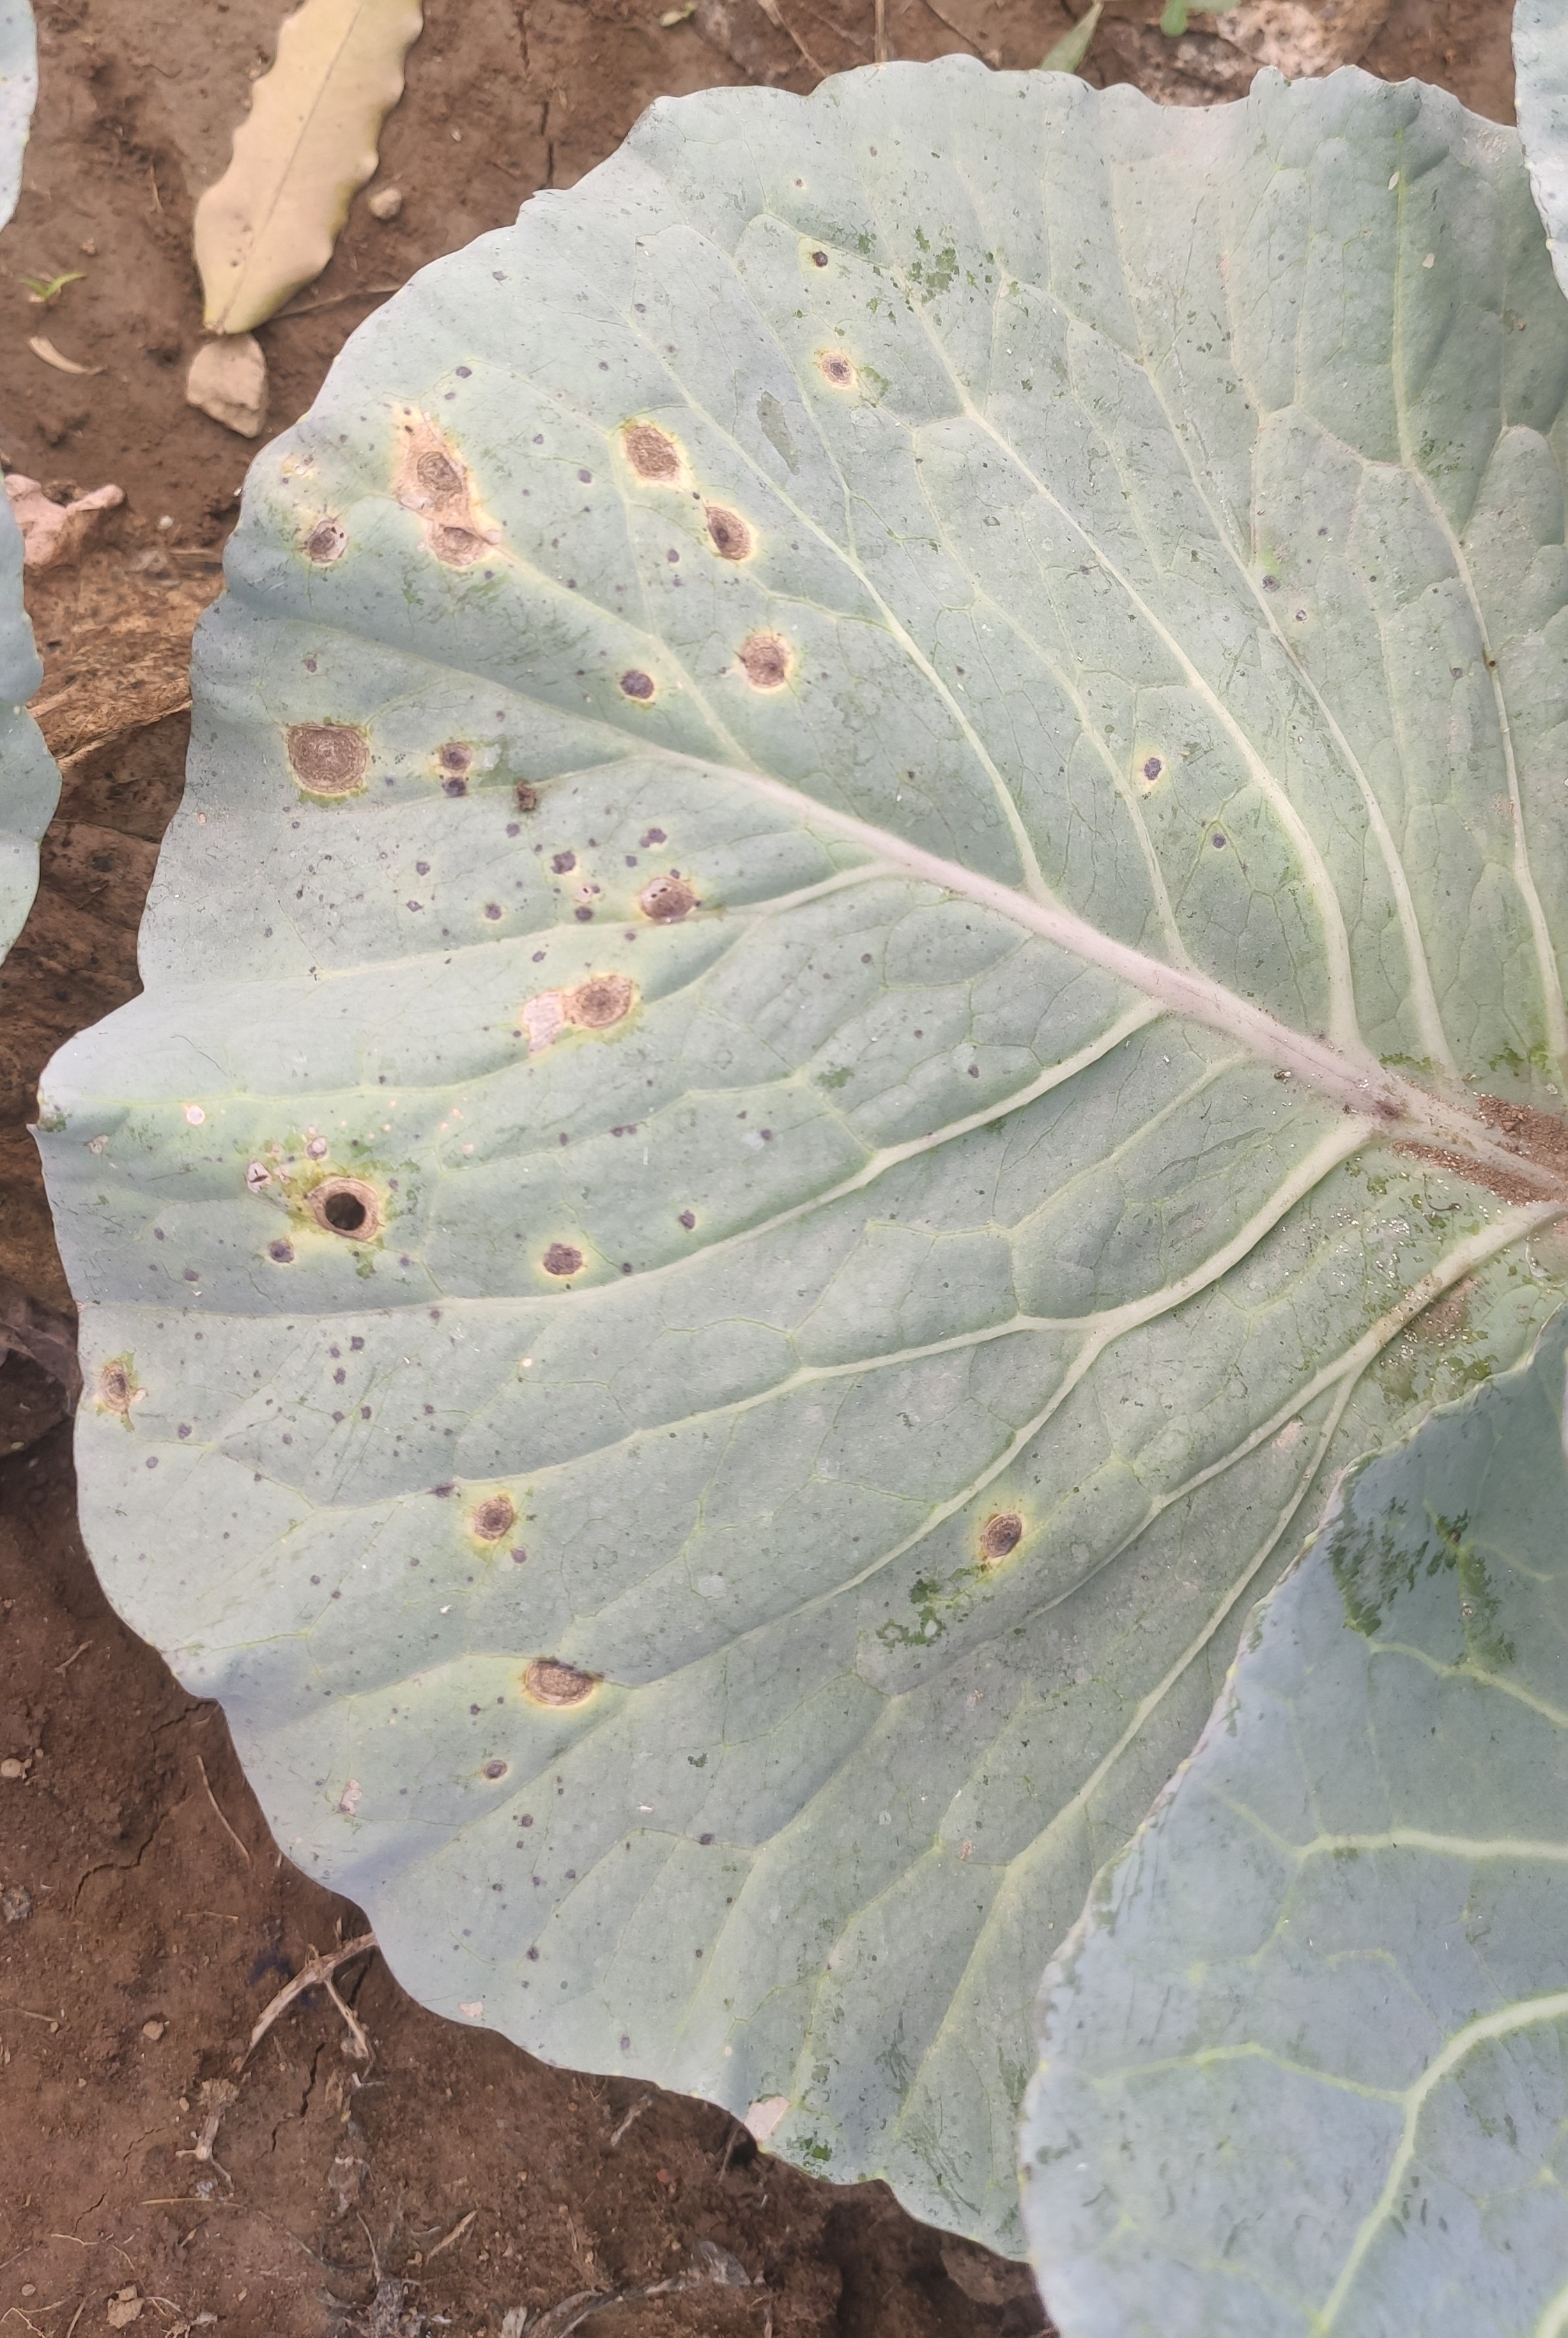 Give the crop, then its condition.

cabbage, alternaria
